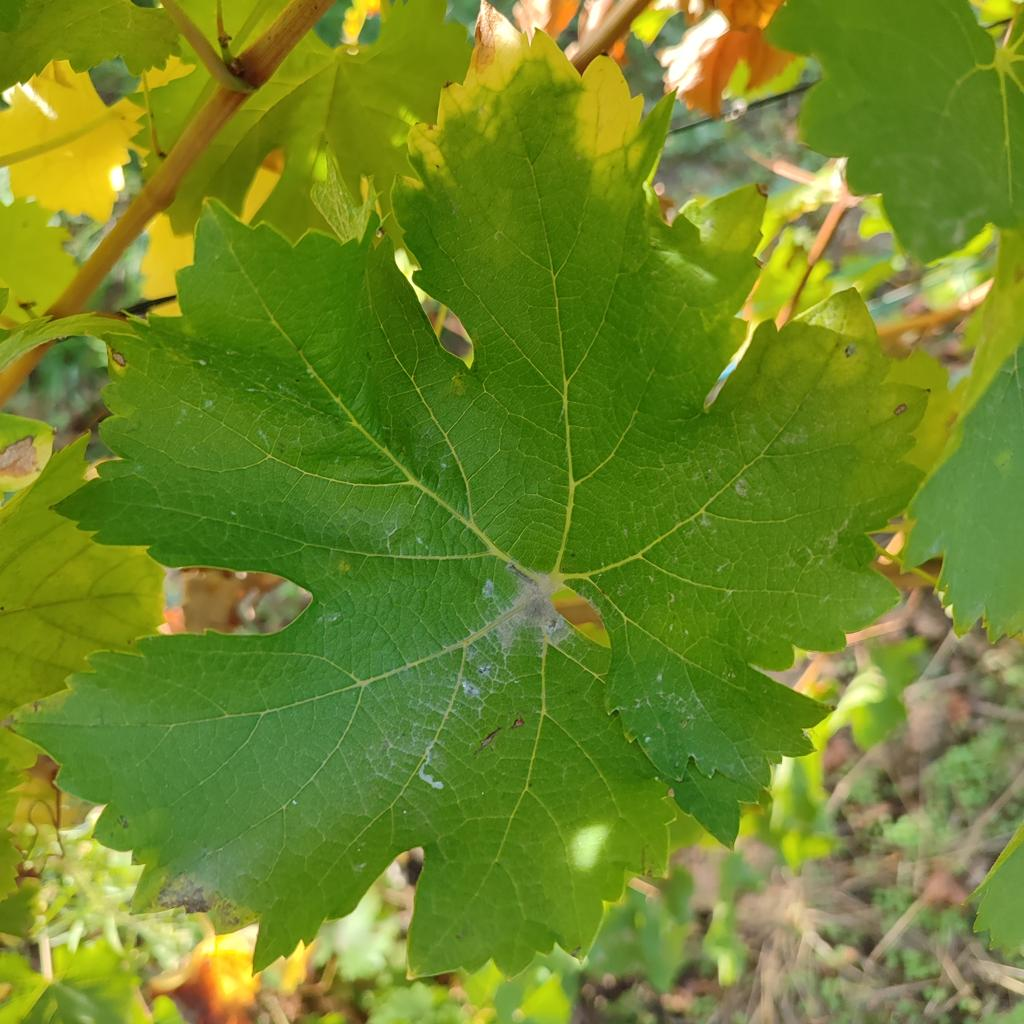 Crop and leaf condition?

grapevine, powdery mildew
